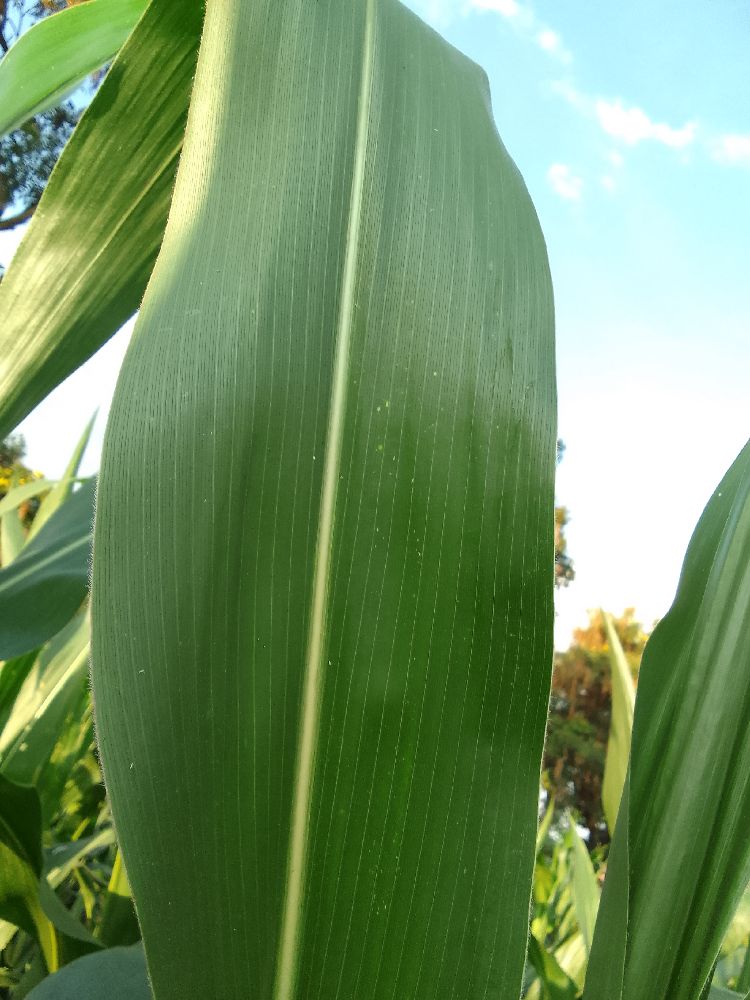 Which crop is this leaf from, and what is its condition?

maize, healthy
